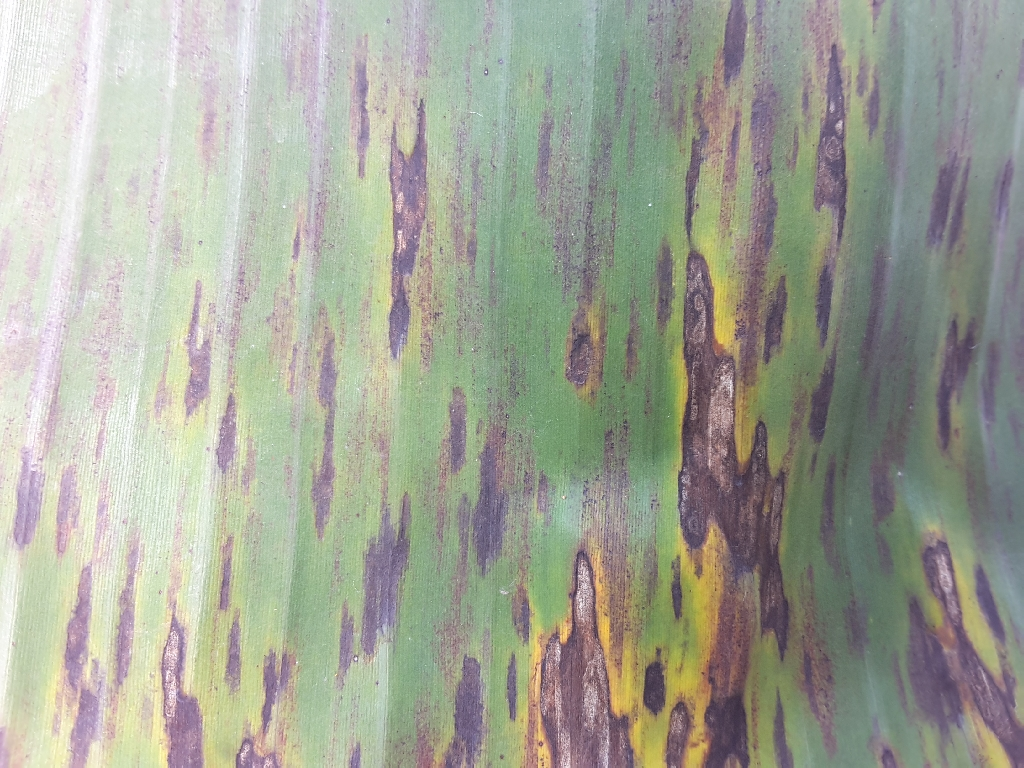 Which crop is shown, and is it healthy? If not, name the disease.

banana, black sigatoka
